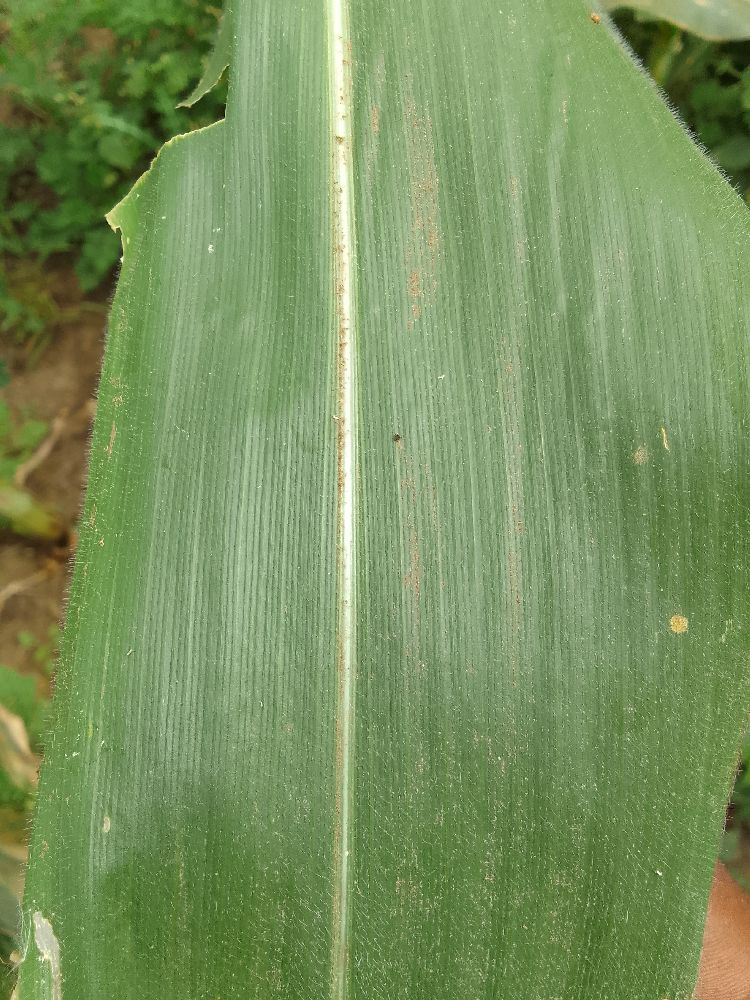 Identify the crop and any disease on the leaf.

maize, healthy
